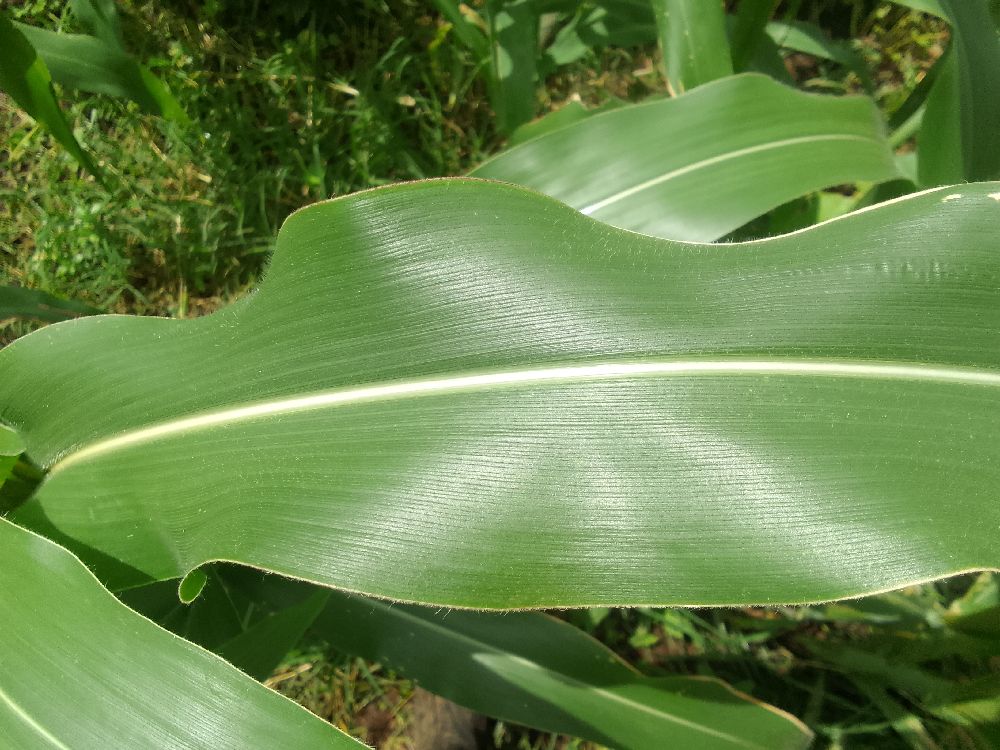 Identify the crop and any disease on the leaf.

maize, healthy
